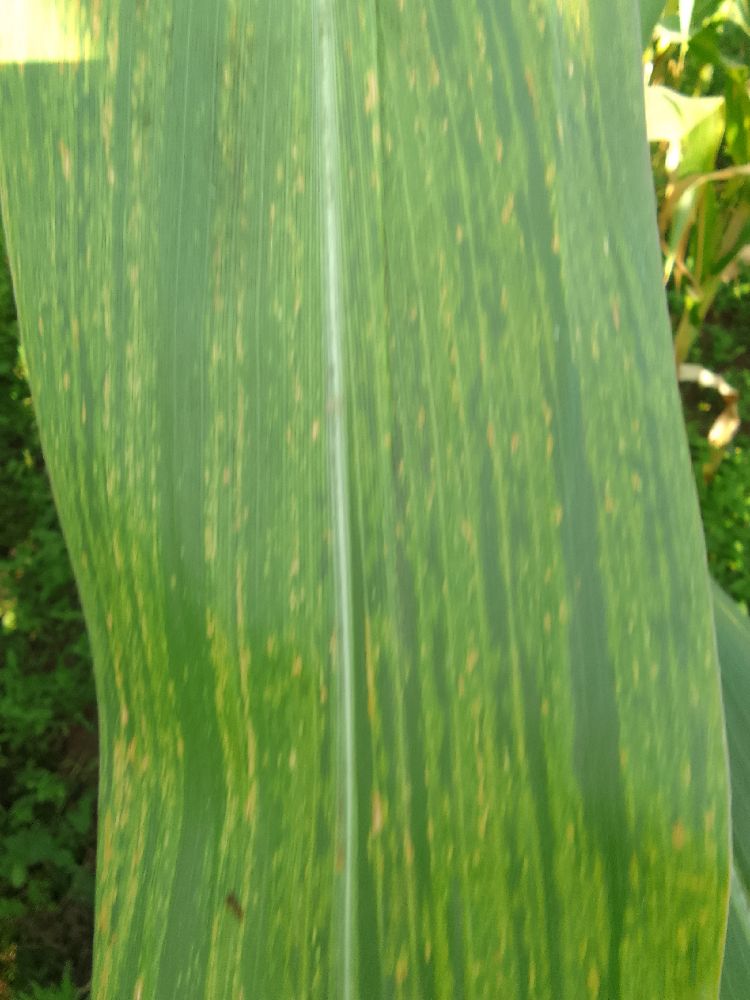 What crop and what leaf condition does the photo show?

maize, maize lethal necrosis
